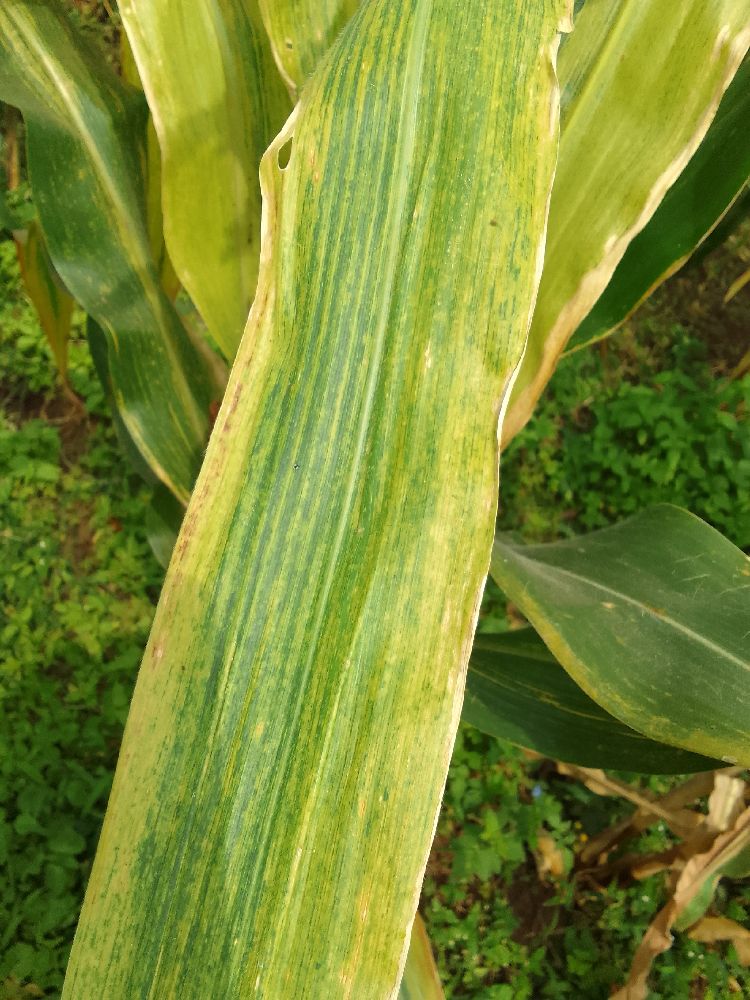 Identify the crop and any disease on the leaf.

maize, maize lethal necrosis
